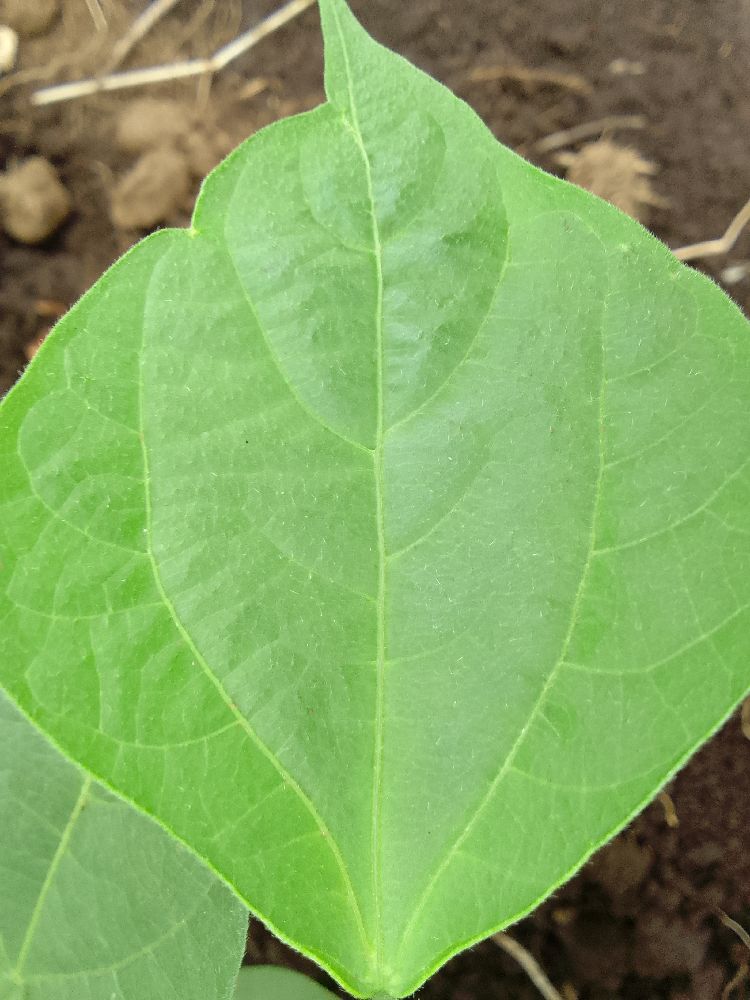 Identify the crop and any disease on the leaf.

common bean, healthy
